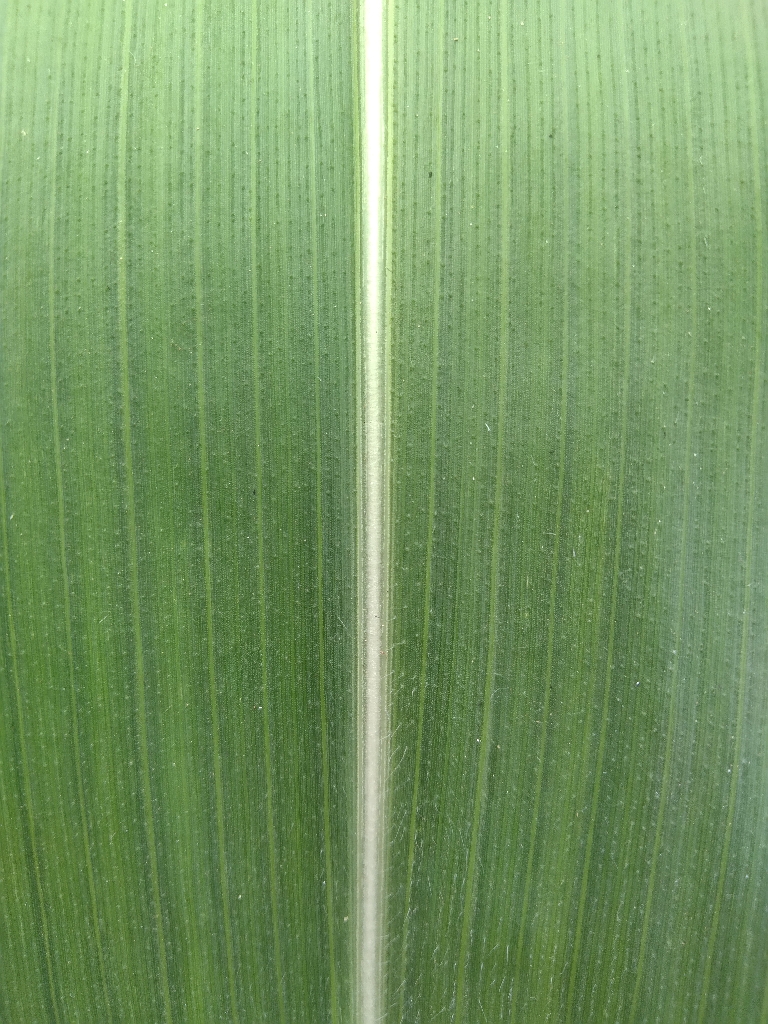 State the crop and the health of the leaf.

maize, healthy
